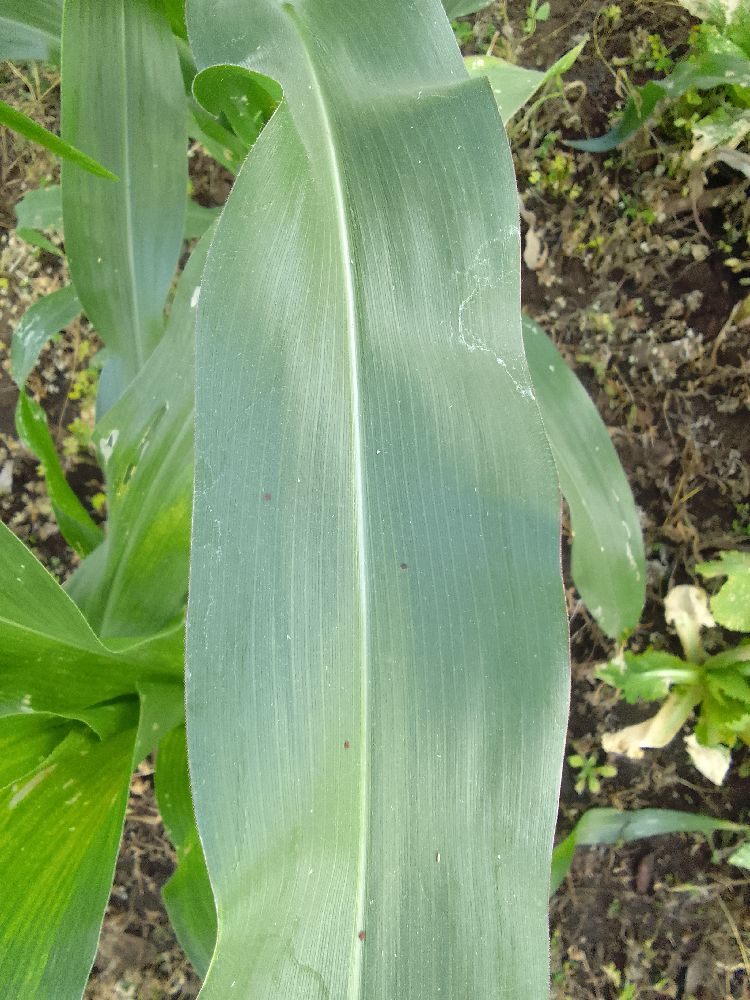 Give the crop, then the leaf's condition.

maize, healthy
